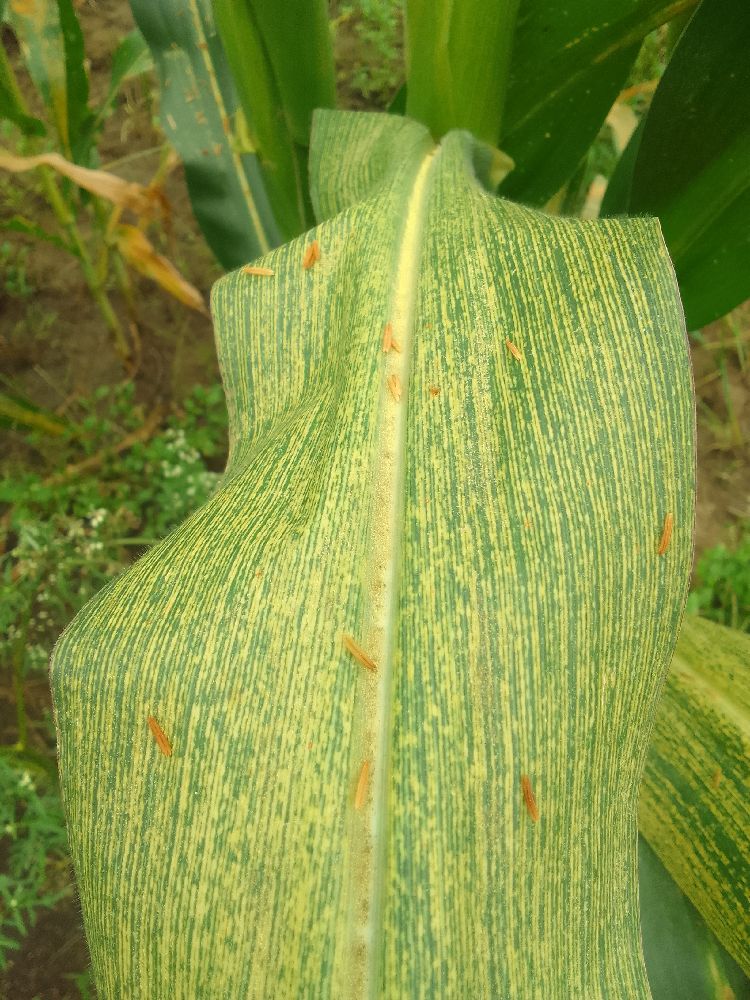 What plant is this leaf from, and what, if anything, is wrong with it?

maize, maize streak virus
